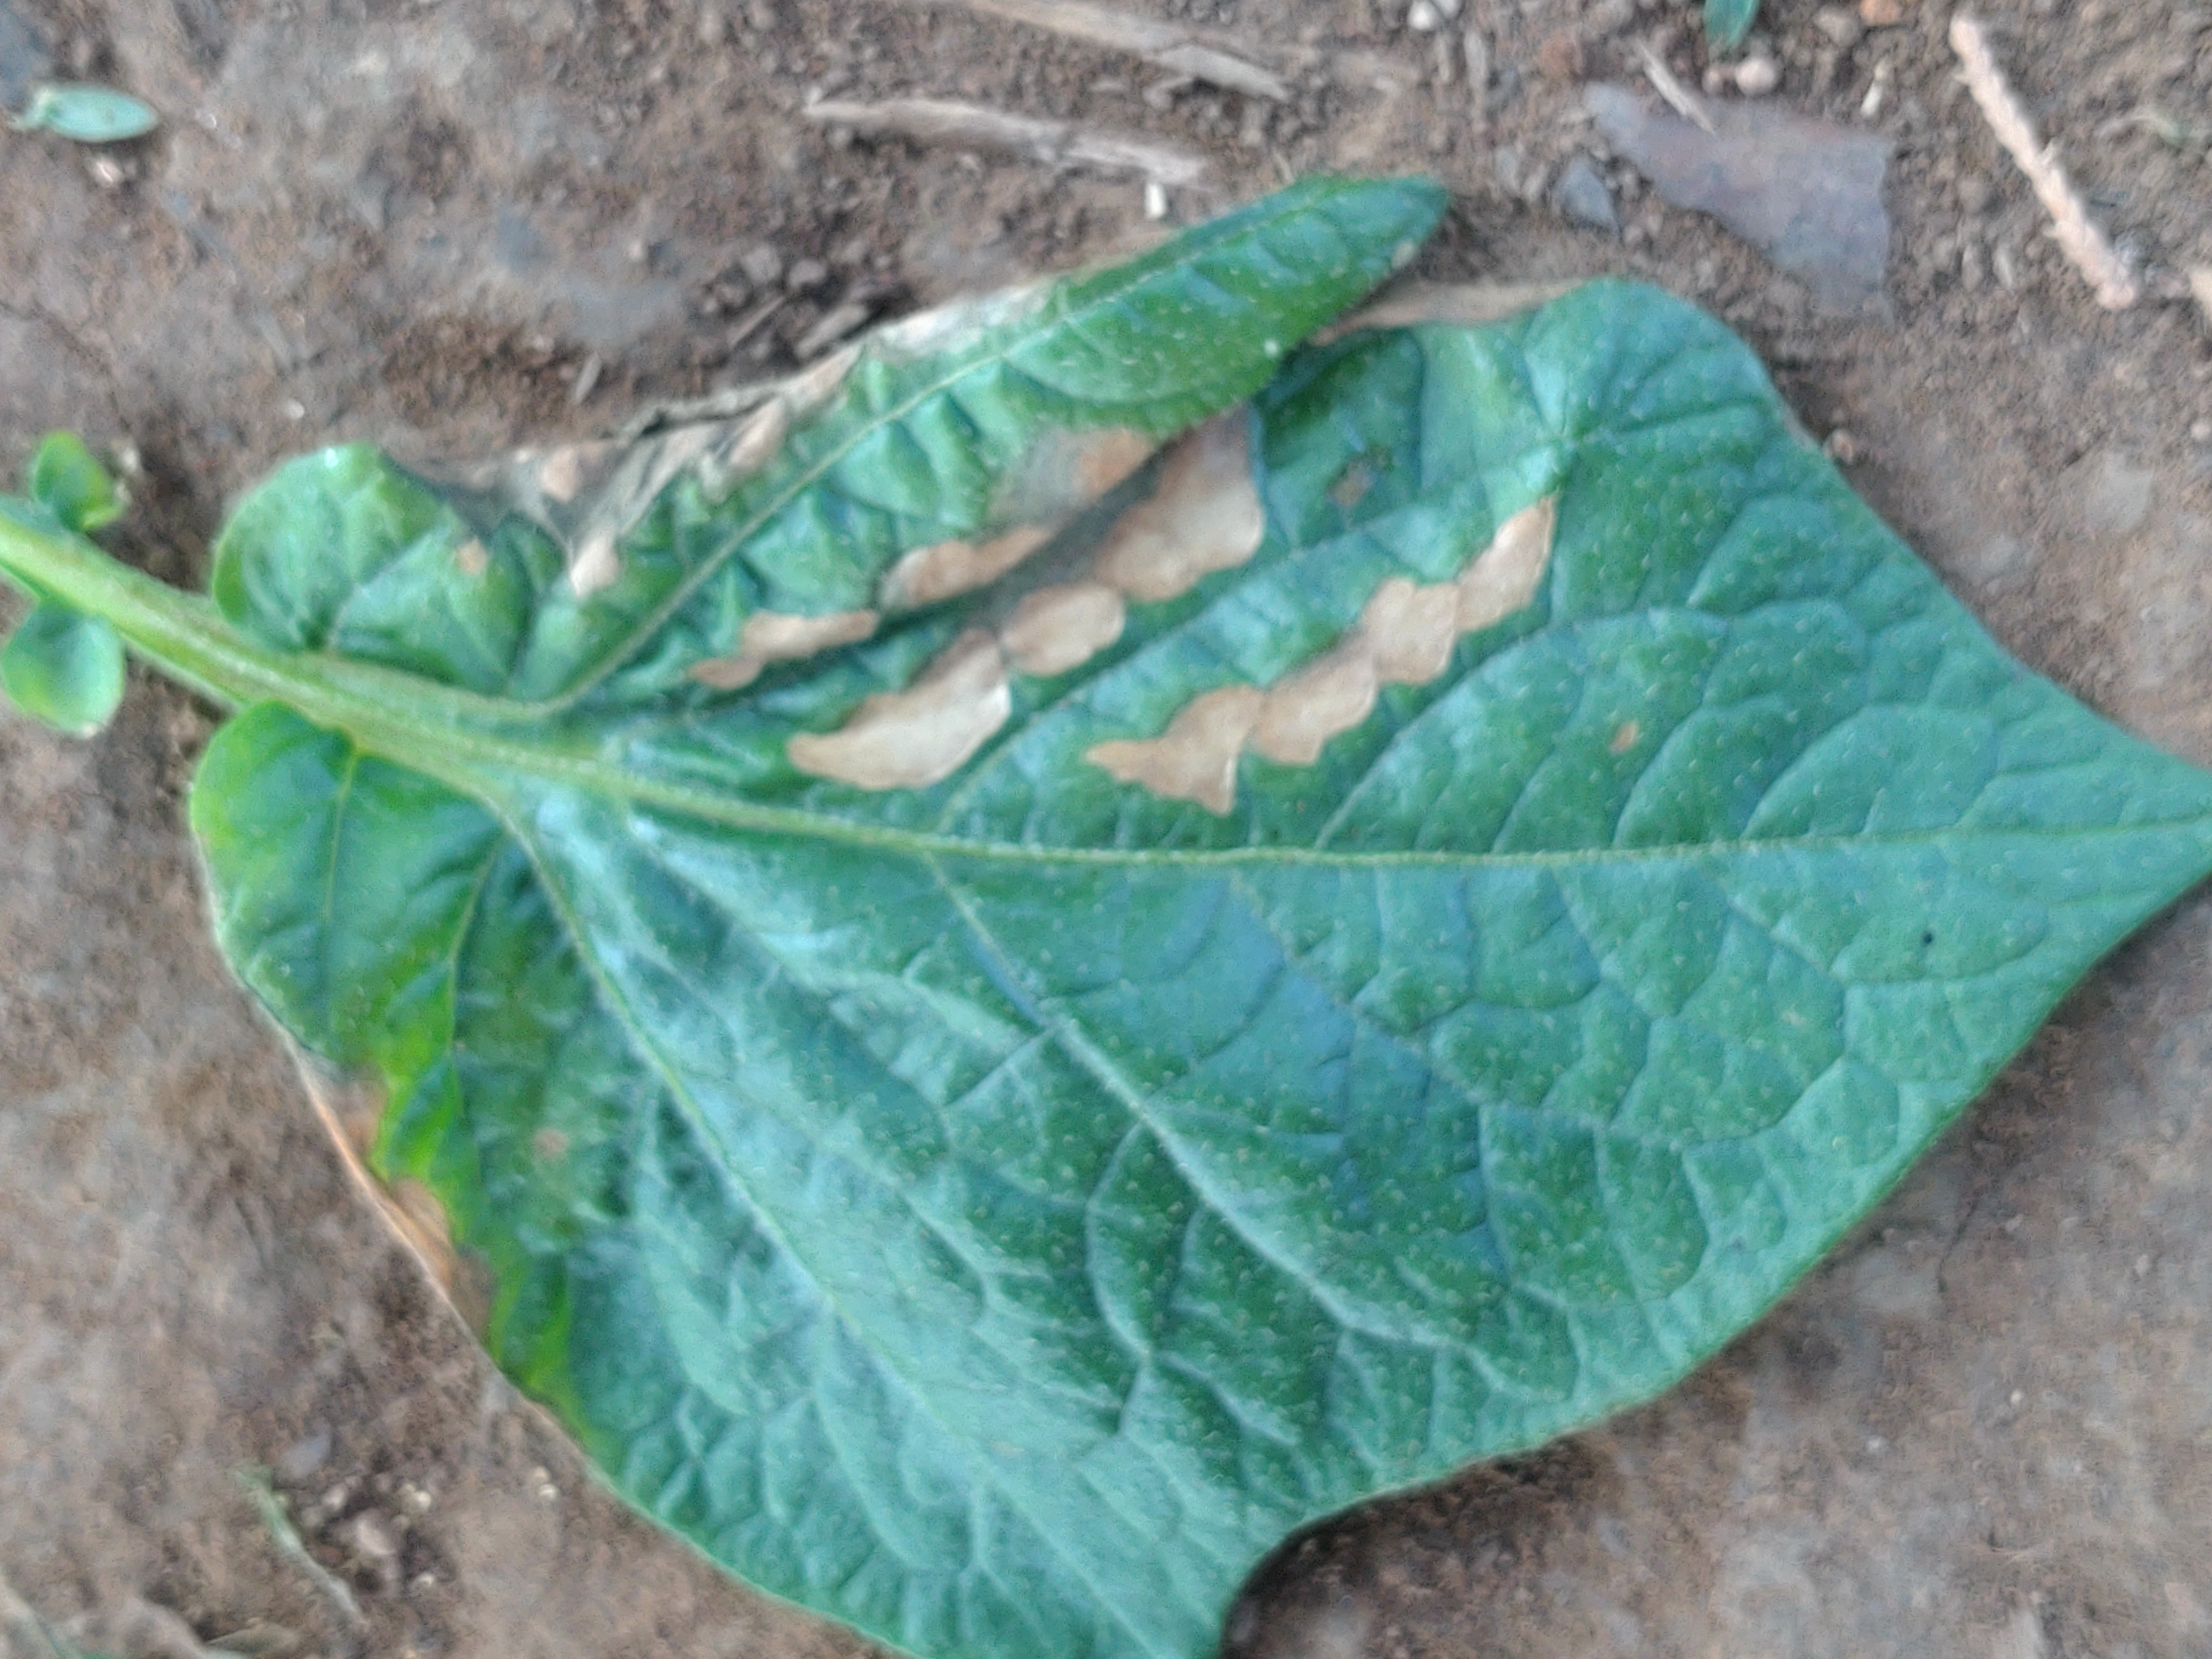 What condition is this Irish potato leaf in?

early blight
